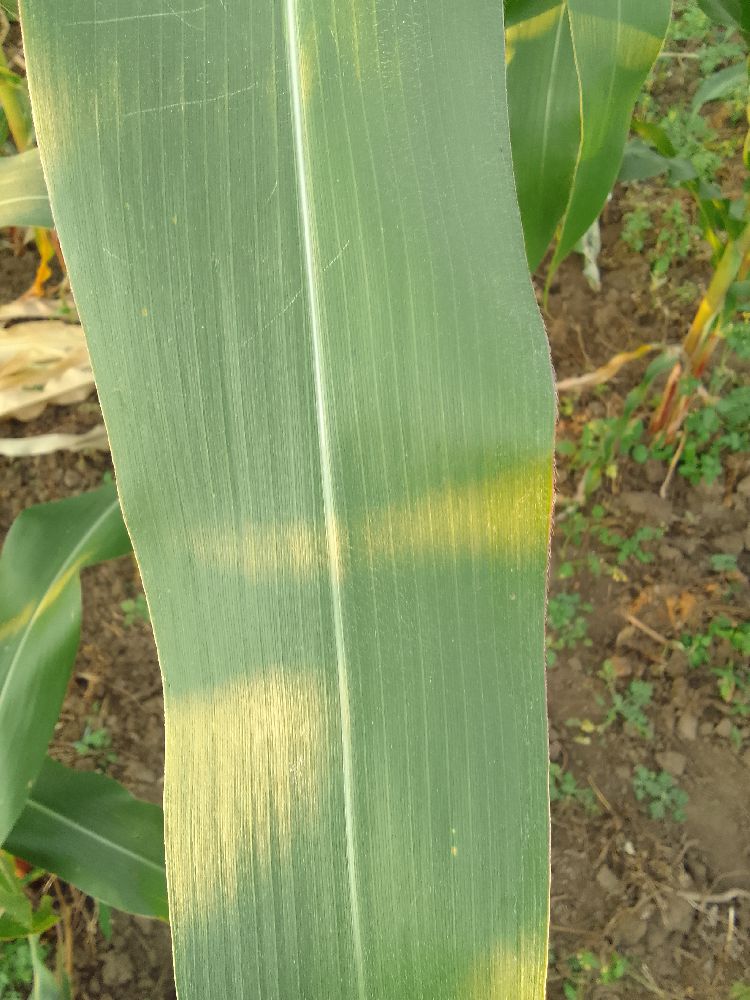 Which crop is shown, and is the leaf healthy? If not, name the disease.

maize, healthy
